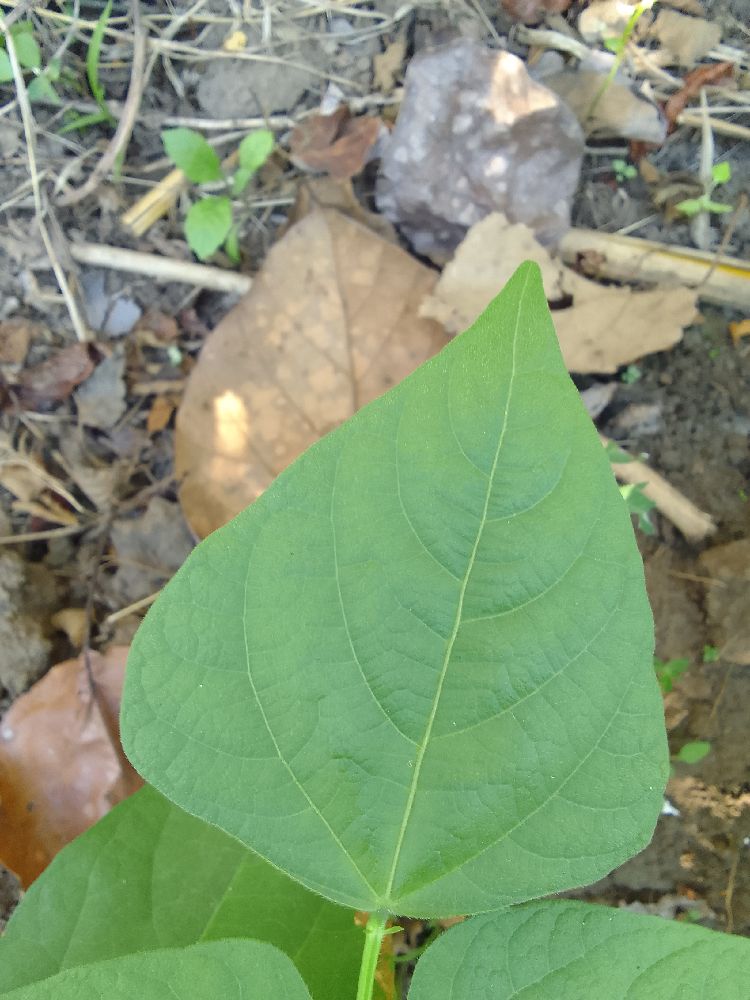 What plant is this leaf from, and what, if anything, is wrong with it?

common bean, healthy
